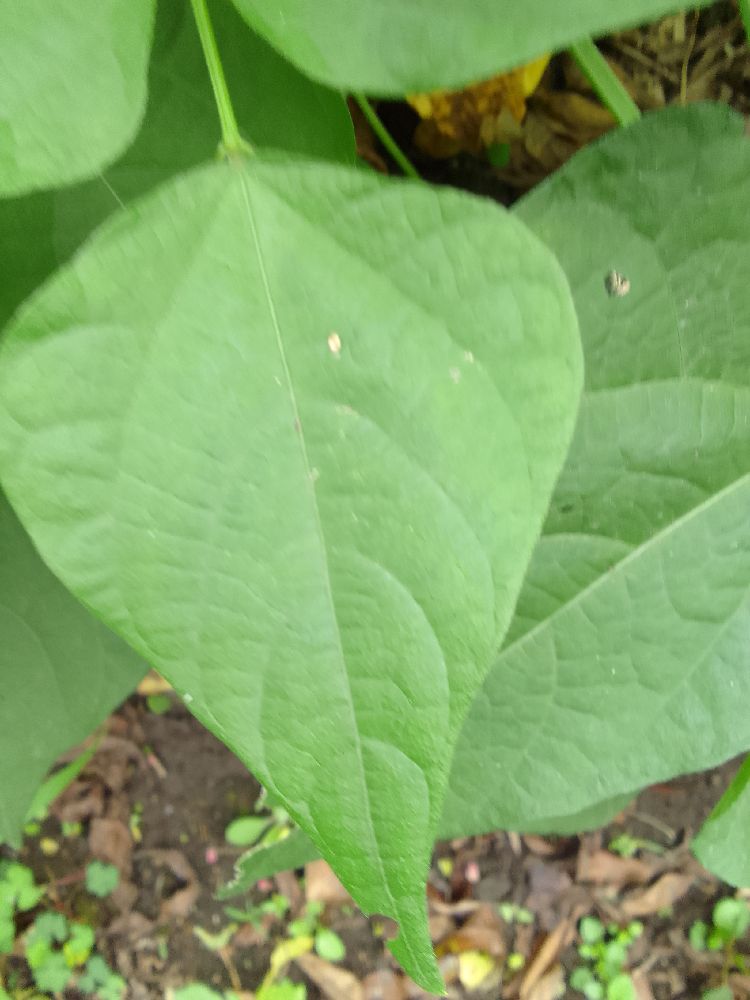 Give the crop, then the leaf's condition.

common bean, healthy
